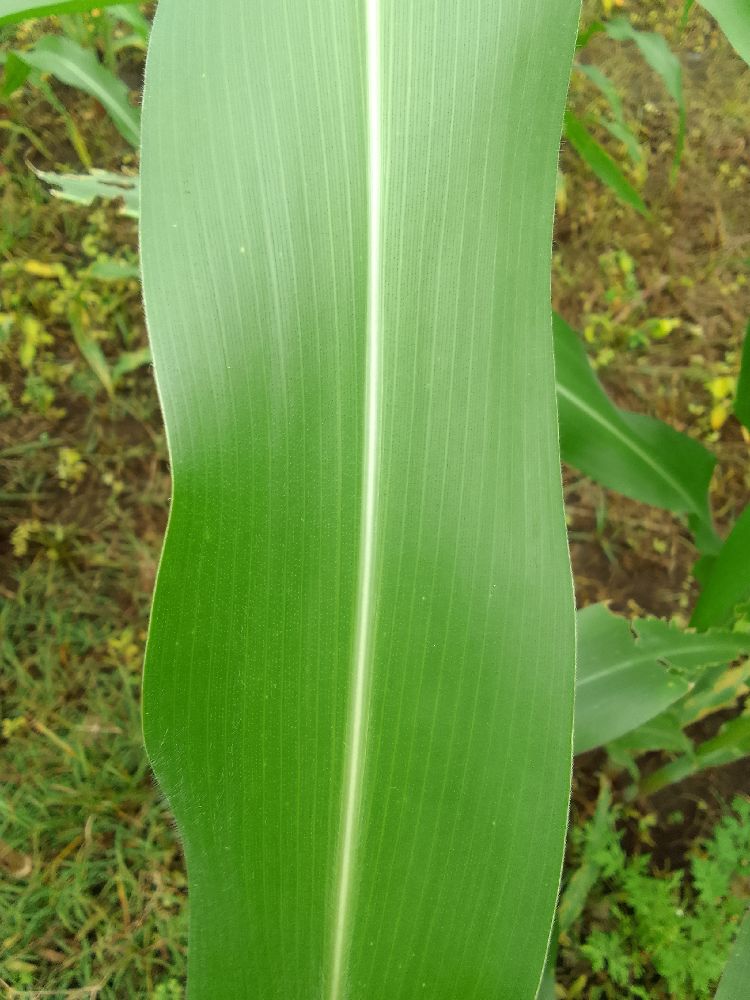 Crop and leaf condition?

maize, healthy
